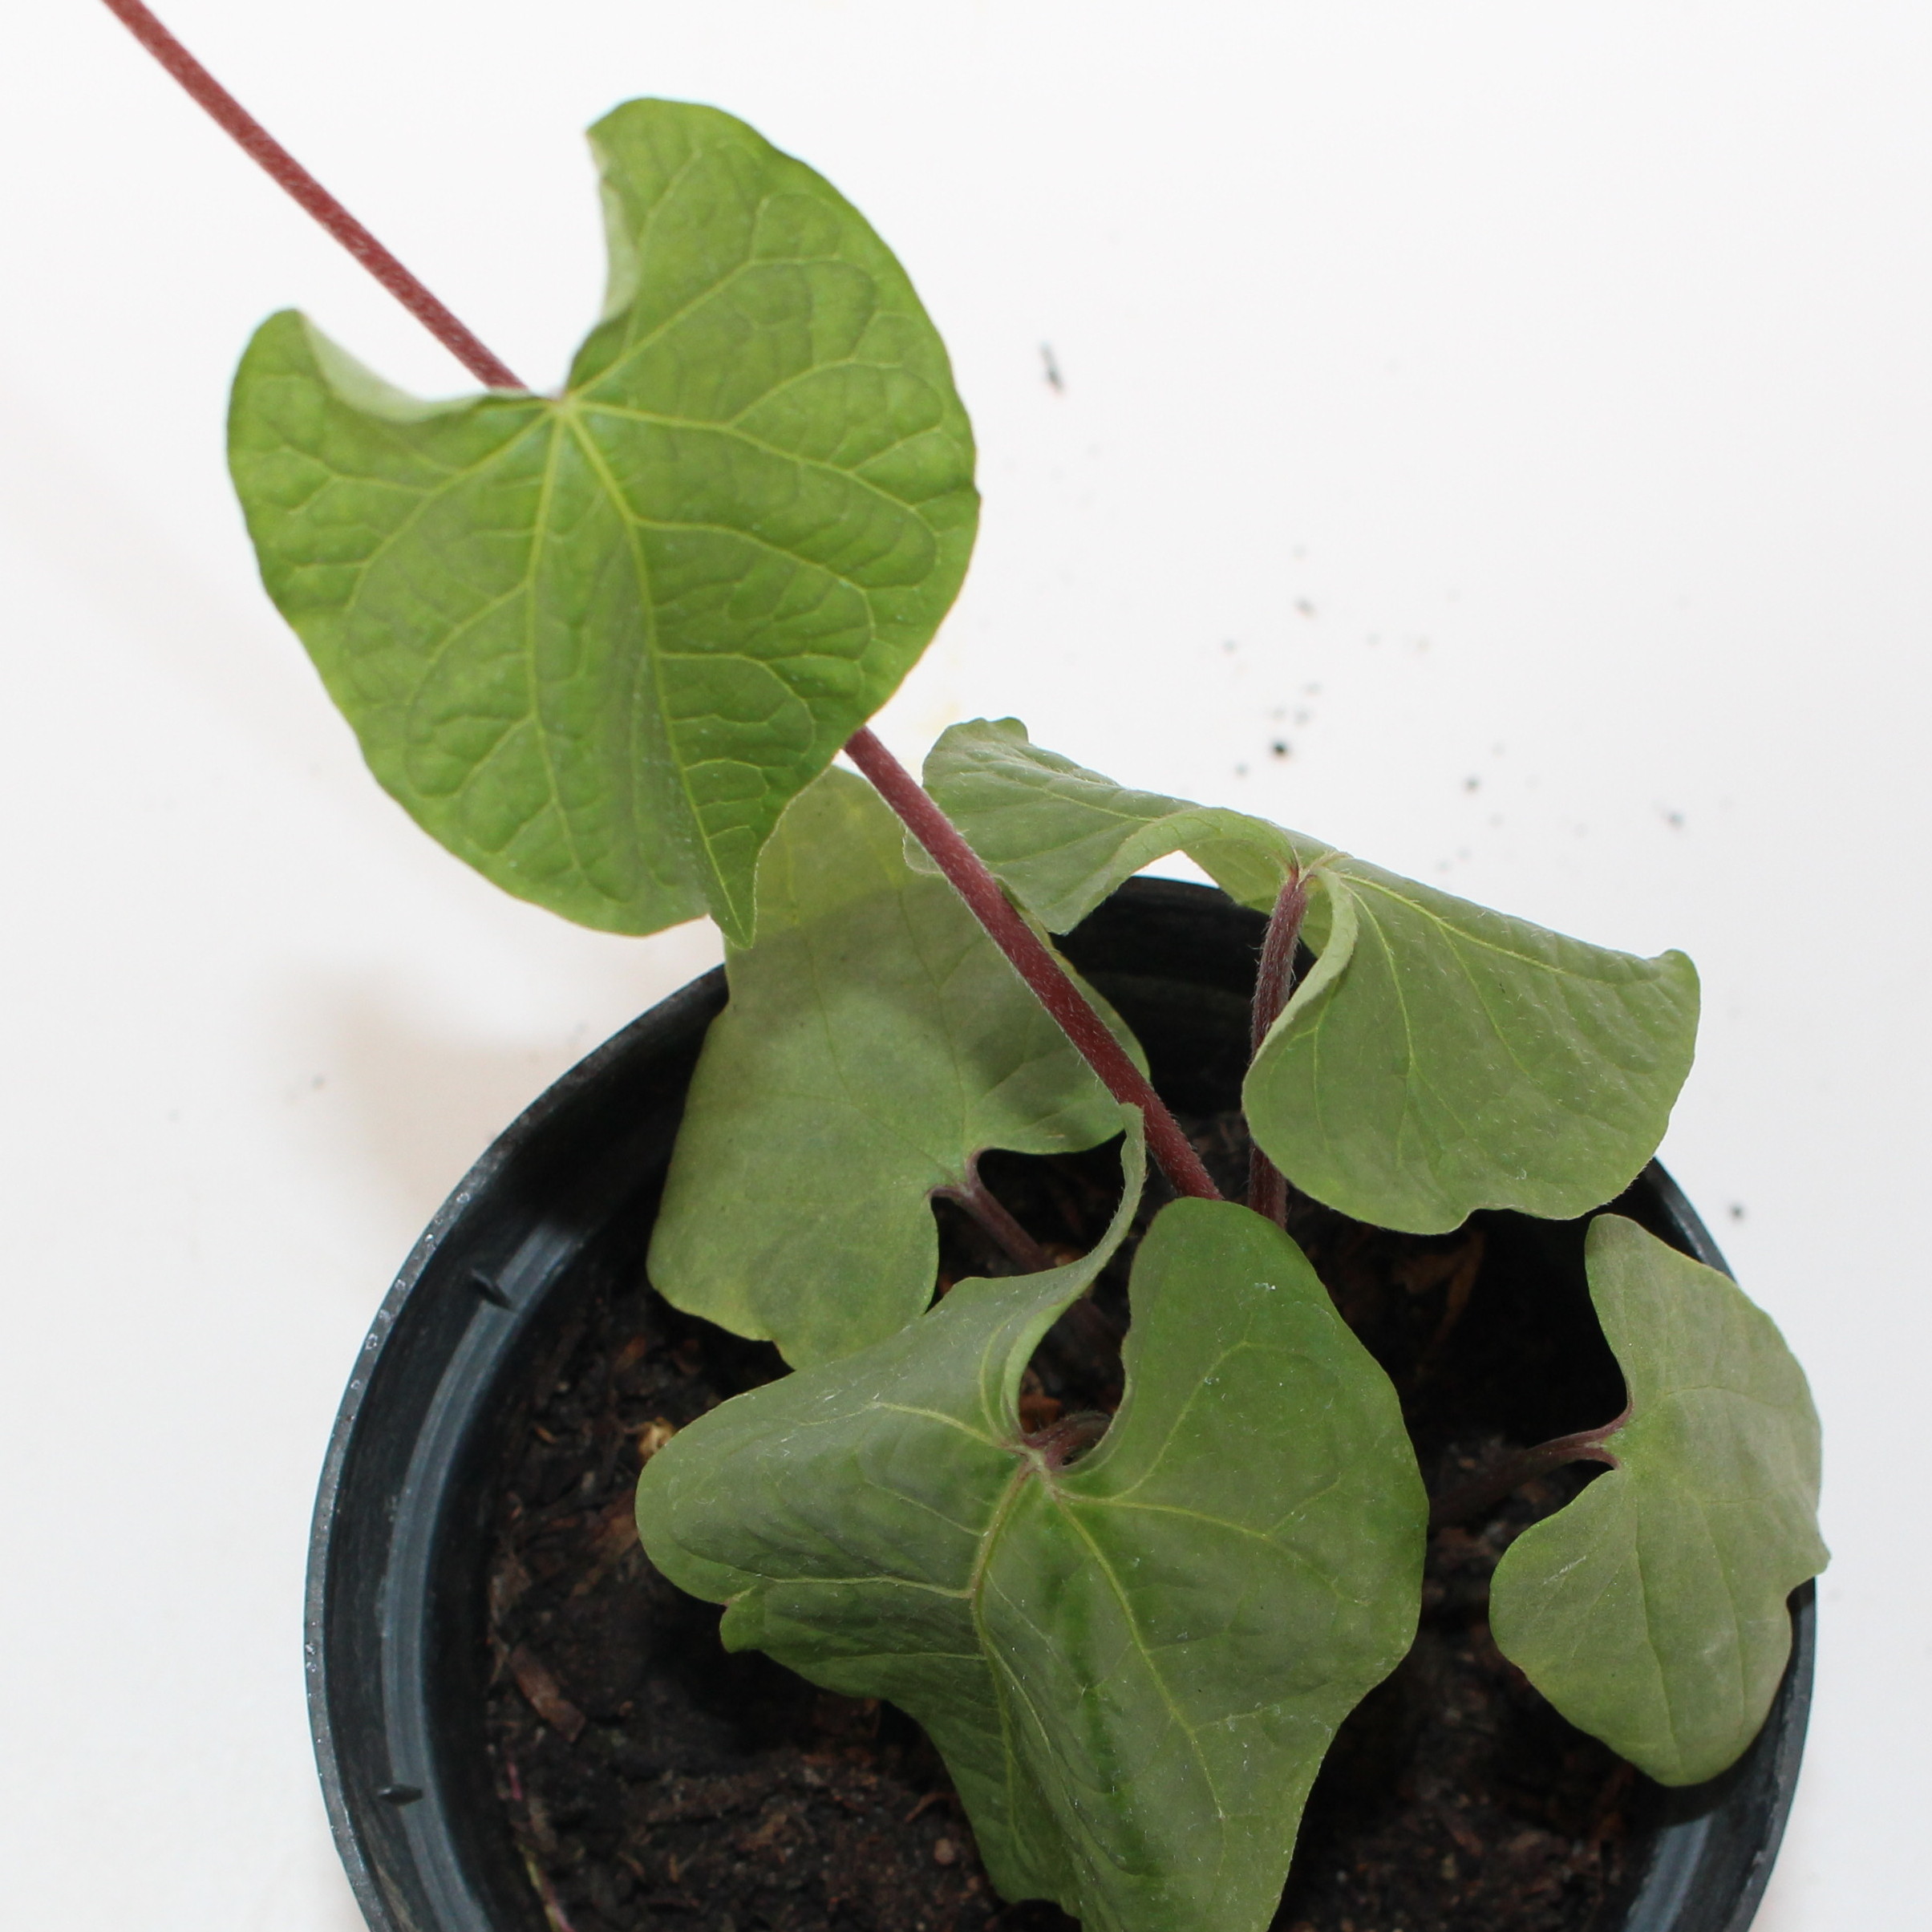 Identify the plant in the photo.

Convolvulus arvensis
